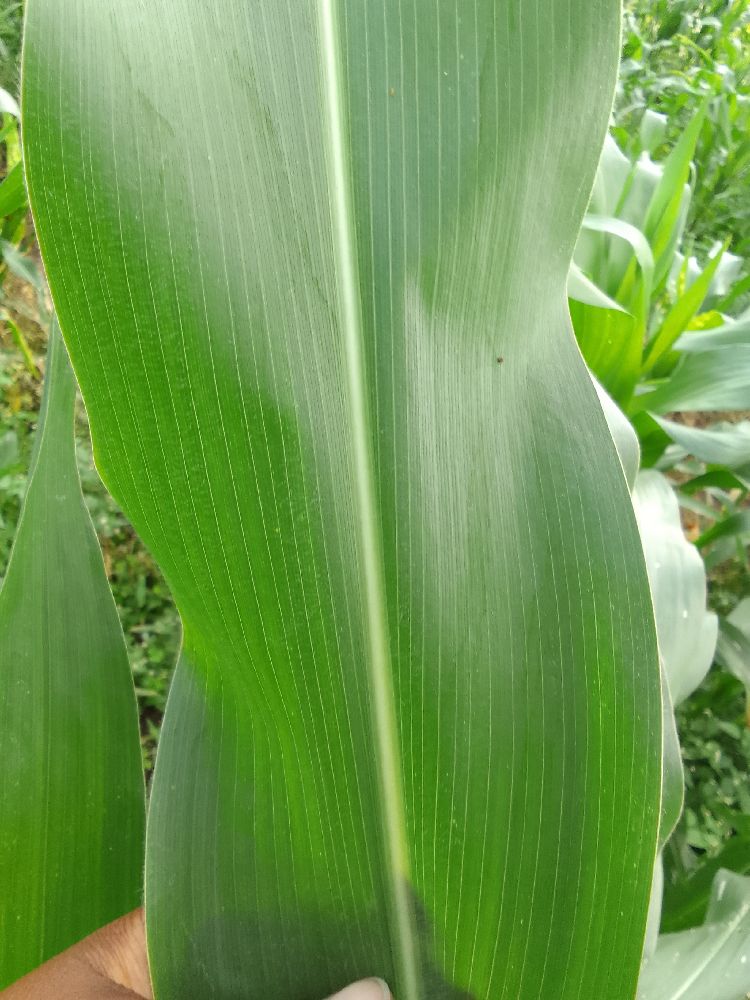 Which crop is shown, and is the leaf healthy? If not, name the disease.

maize, healthy
